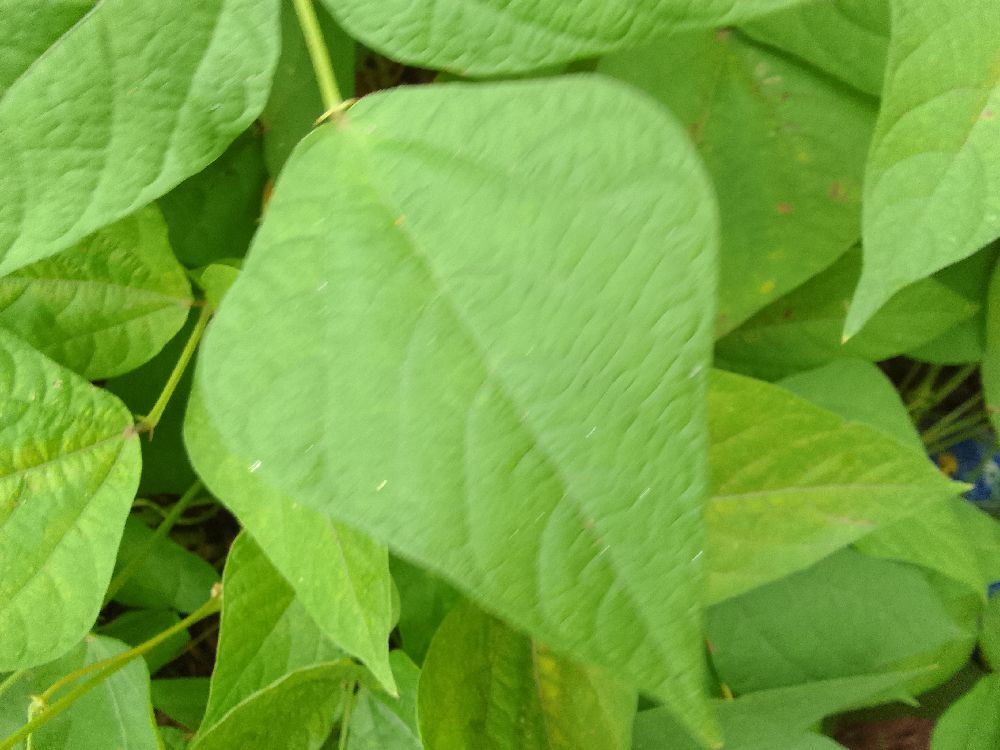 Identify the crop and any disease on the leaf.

common bean, healthy
